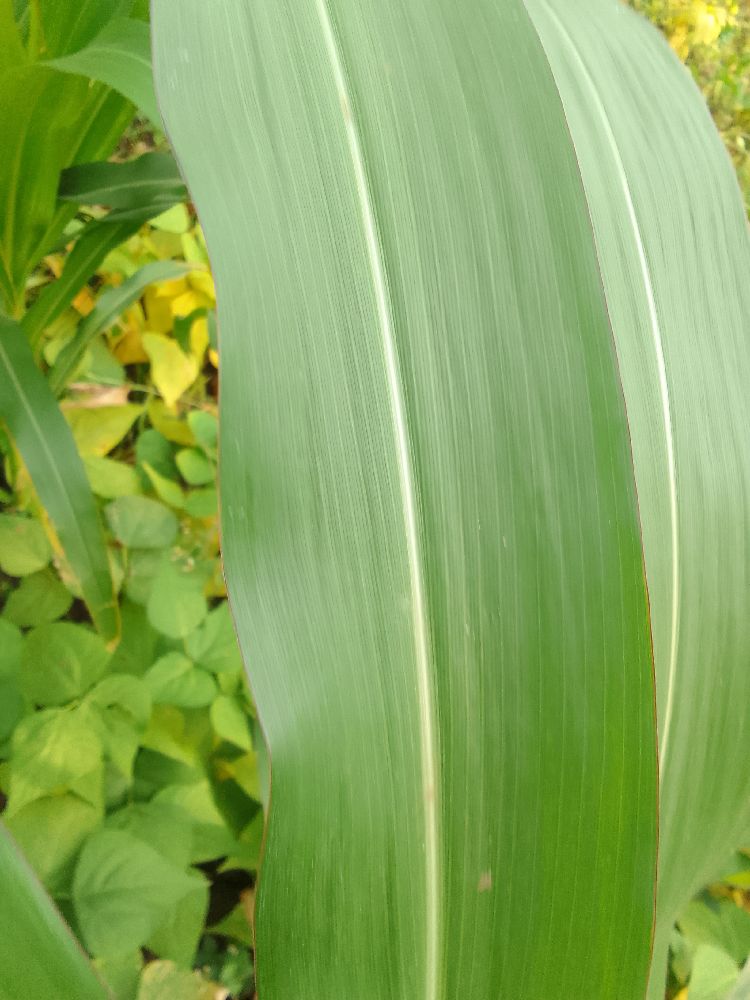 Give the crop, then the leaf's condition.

maize, healthy
